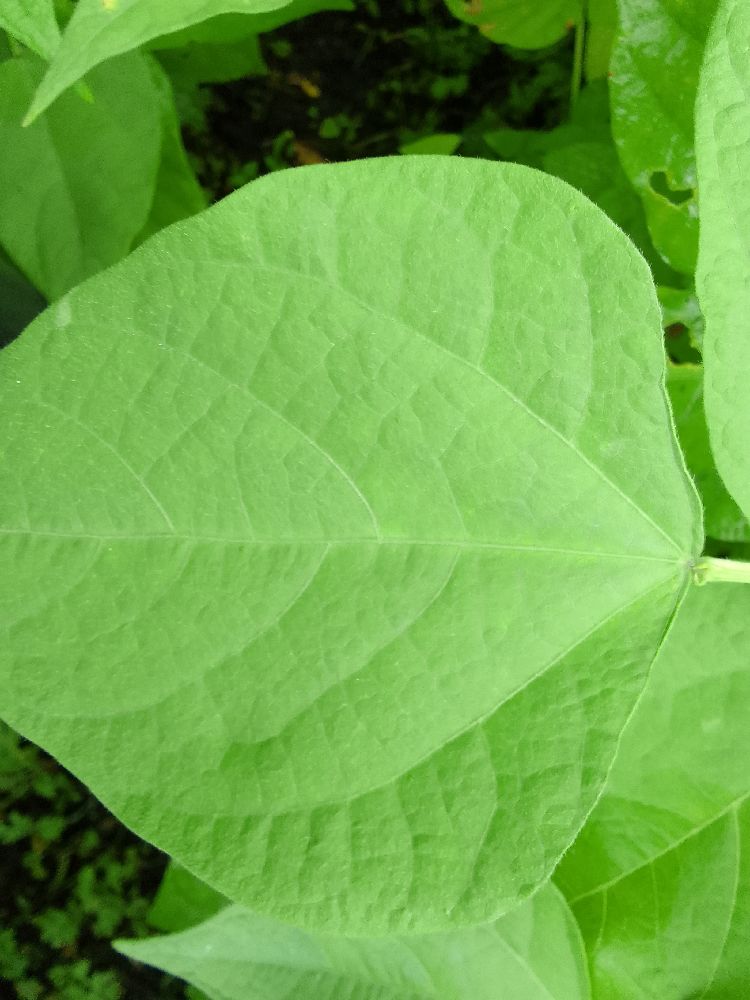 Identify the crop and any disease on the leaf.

common bean, healthy
